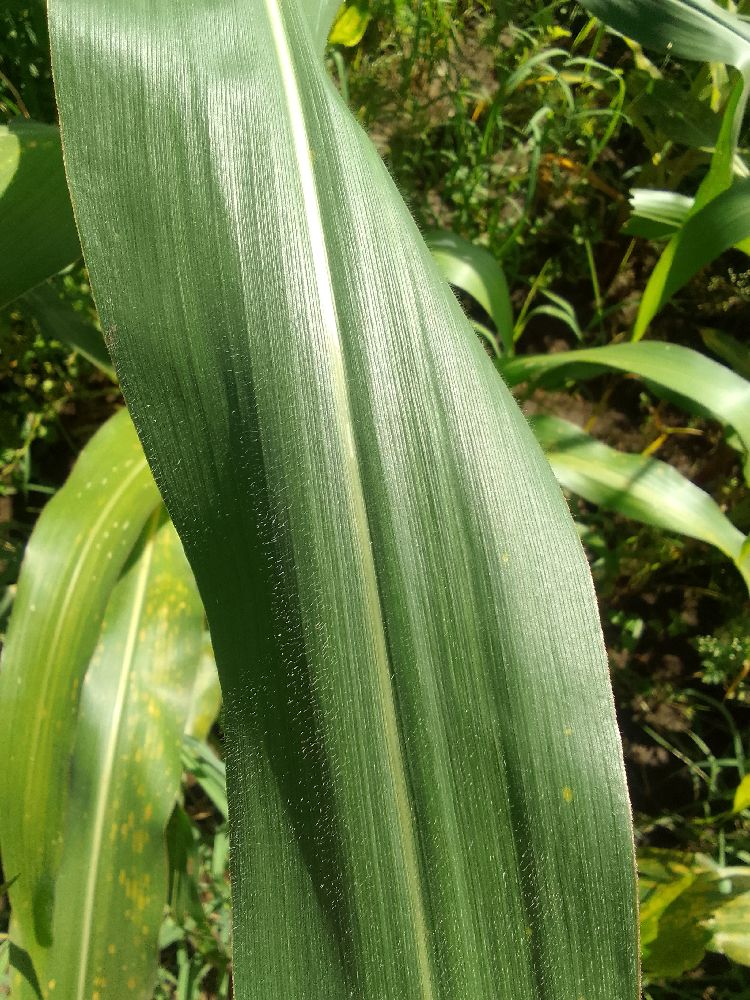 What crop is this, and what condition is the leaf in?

maize, healthy
